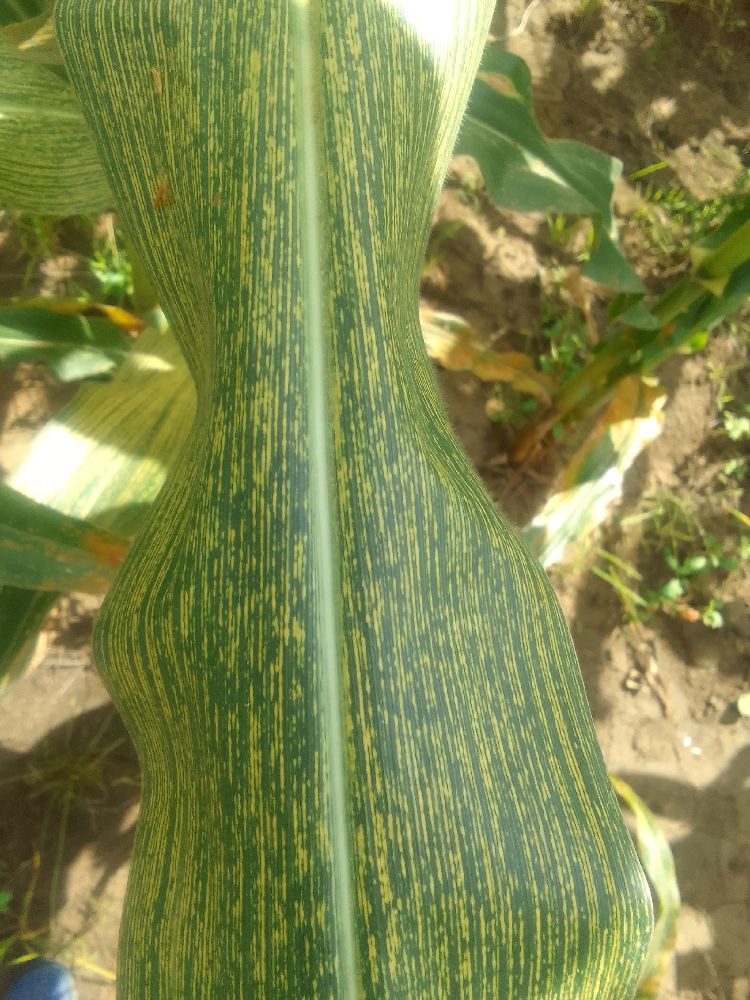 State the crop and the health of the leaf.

maize, maize streak virus
